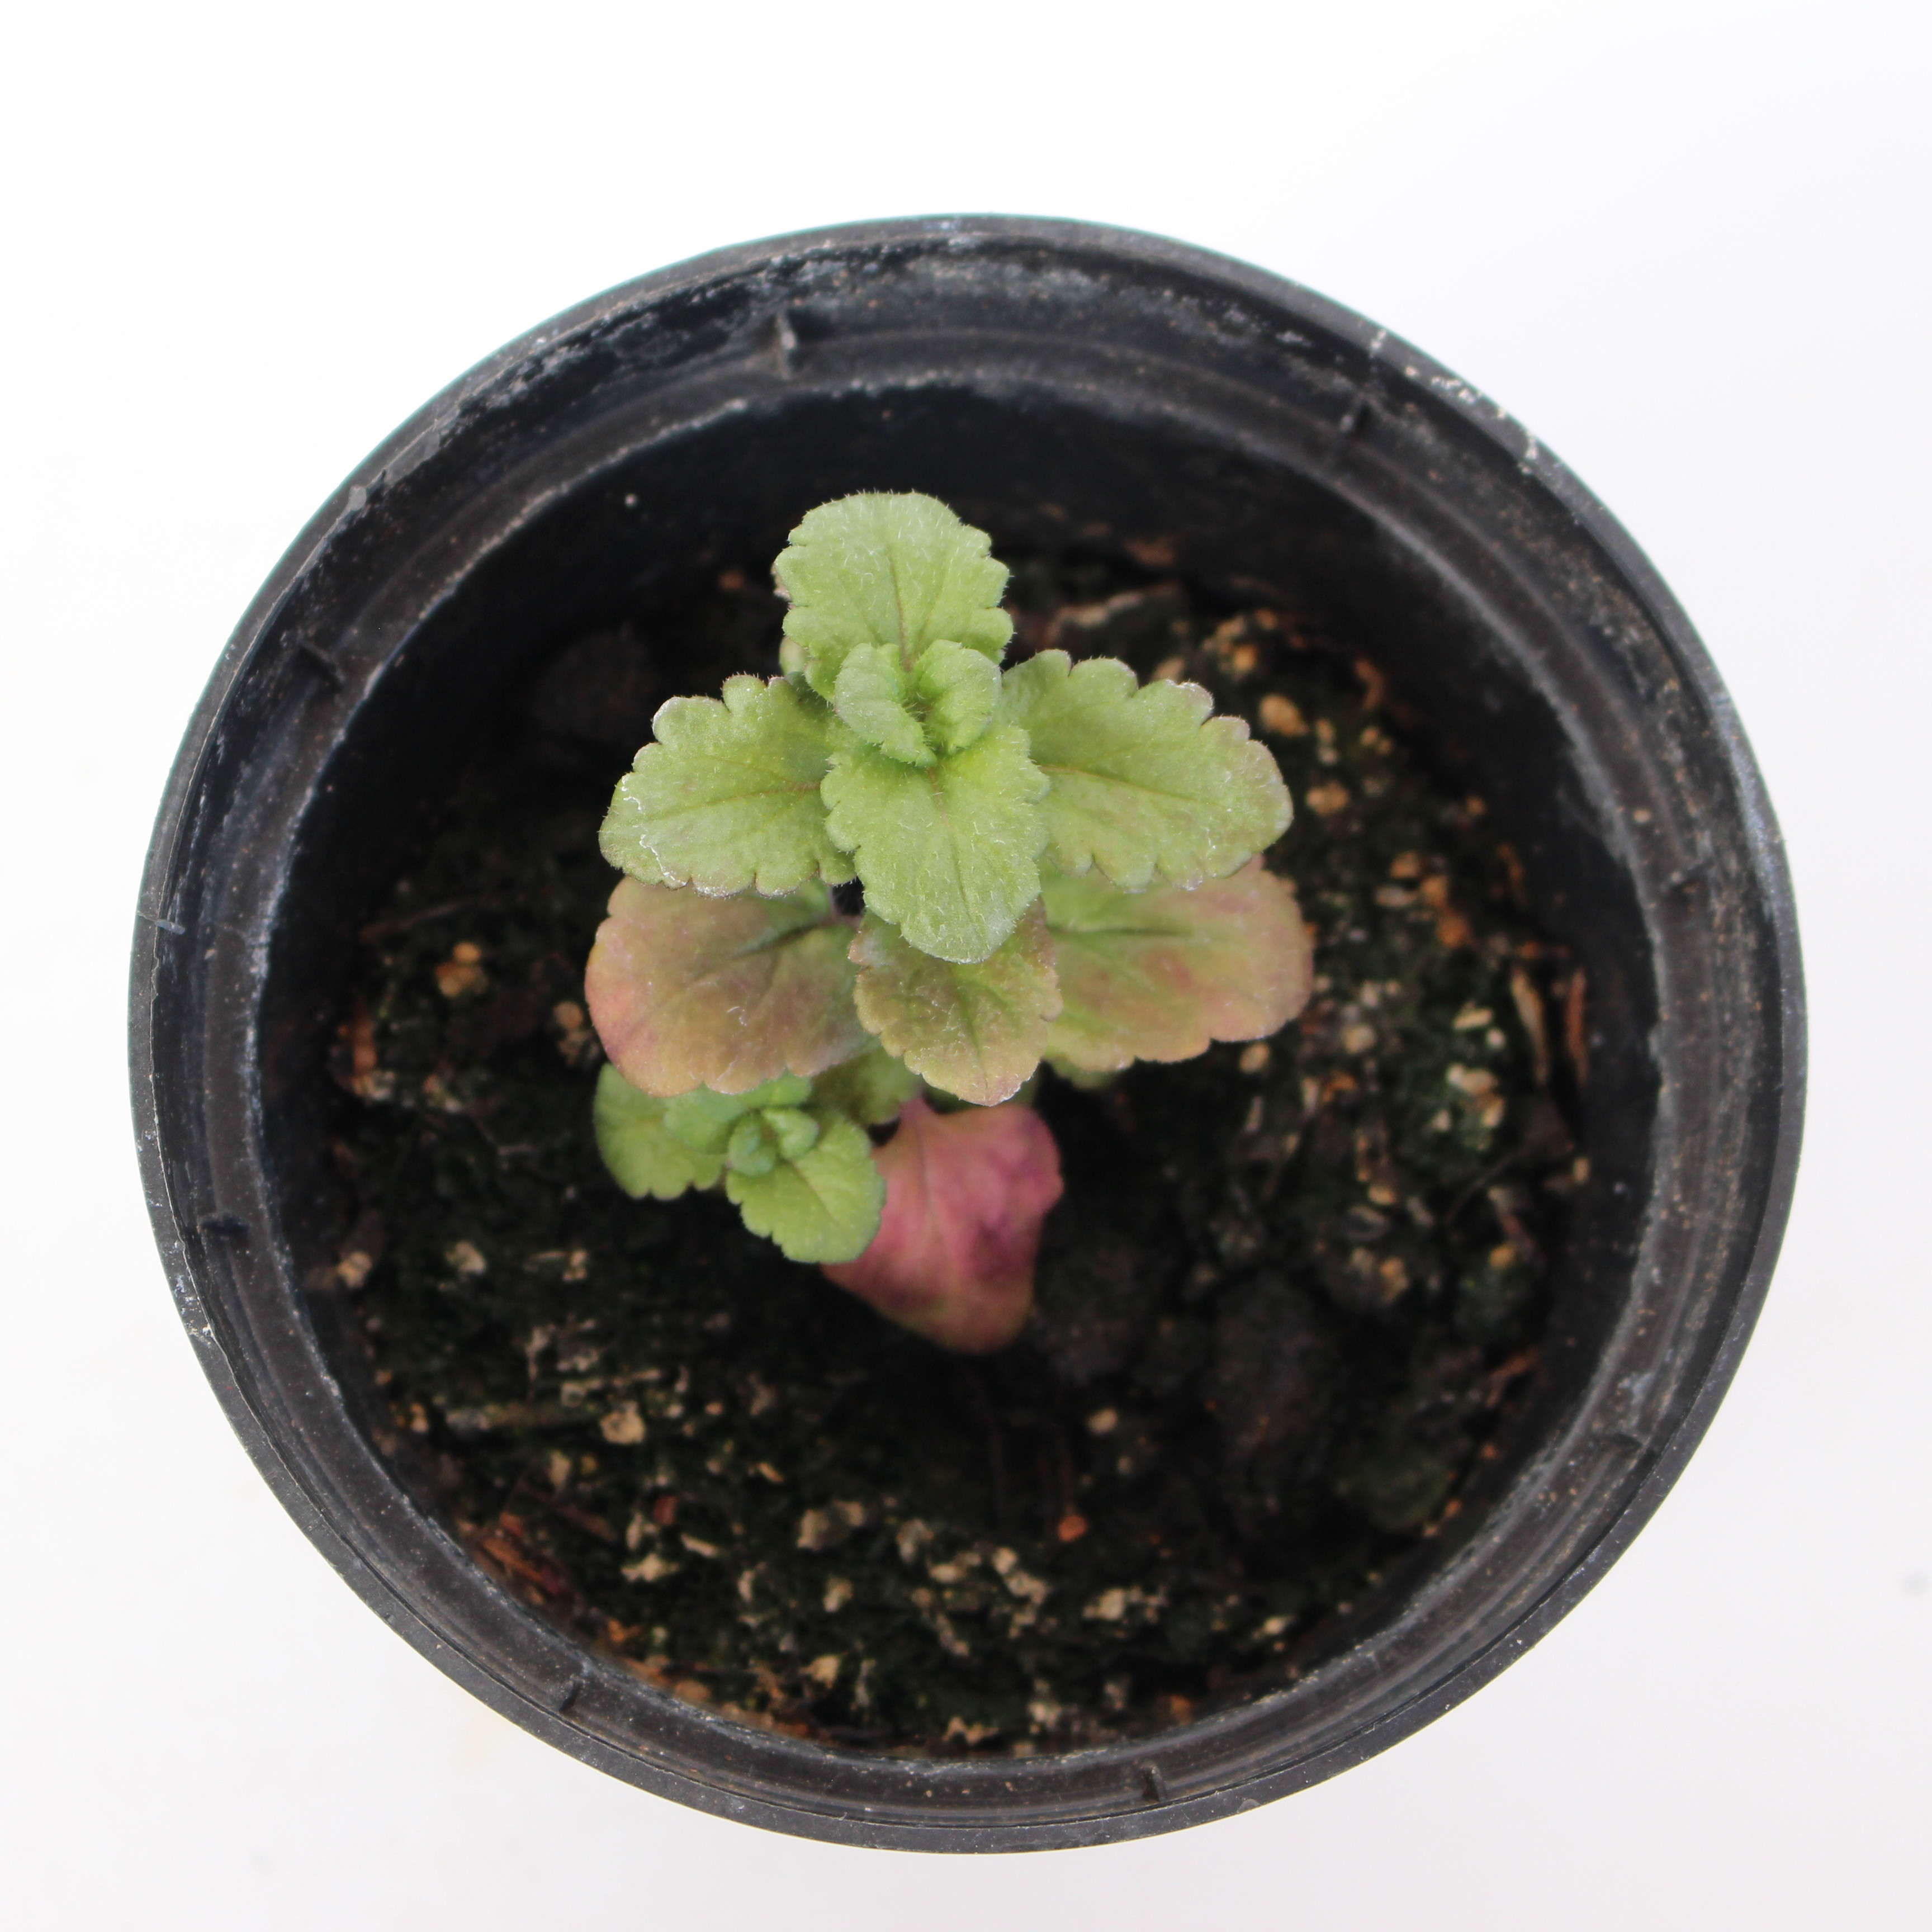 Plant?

Veronica persica
